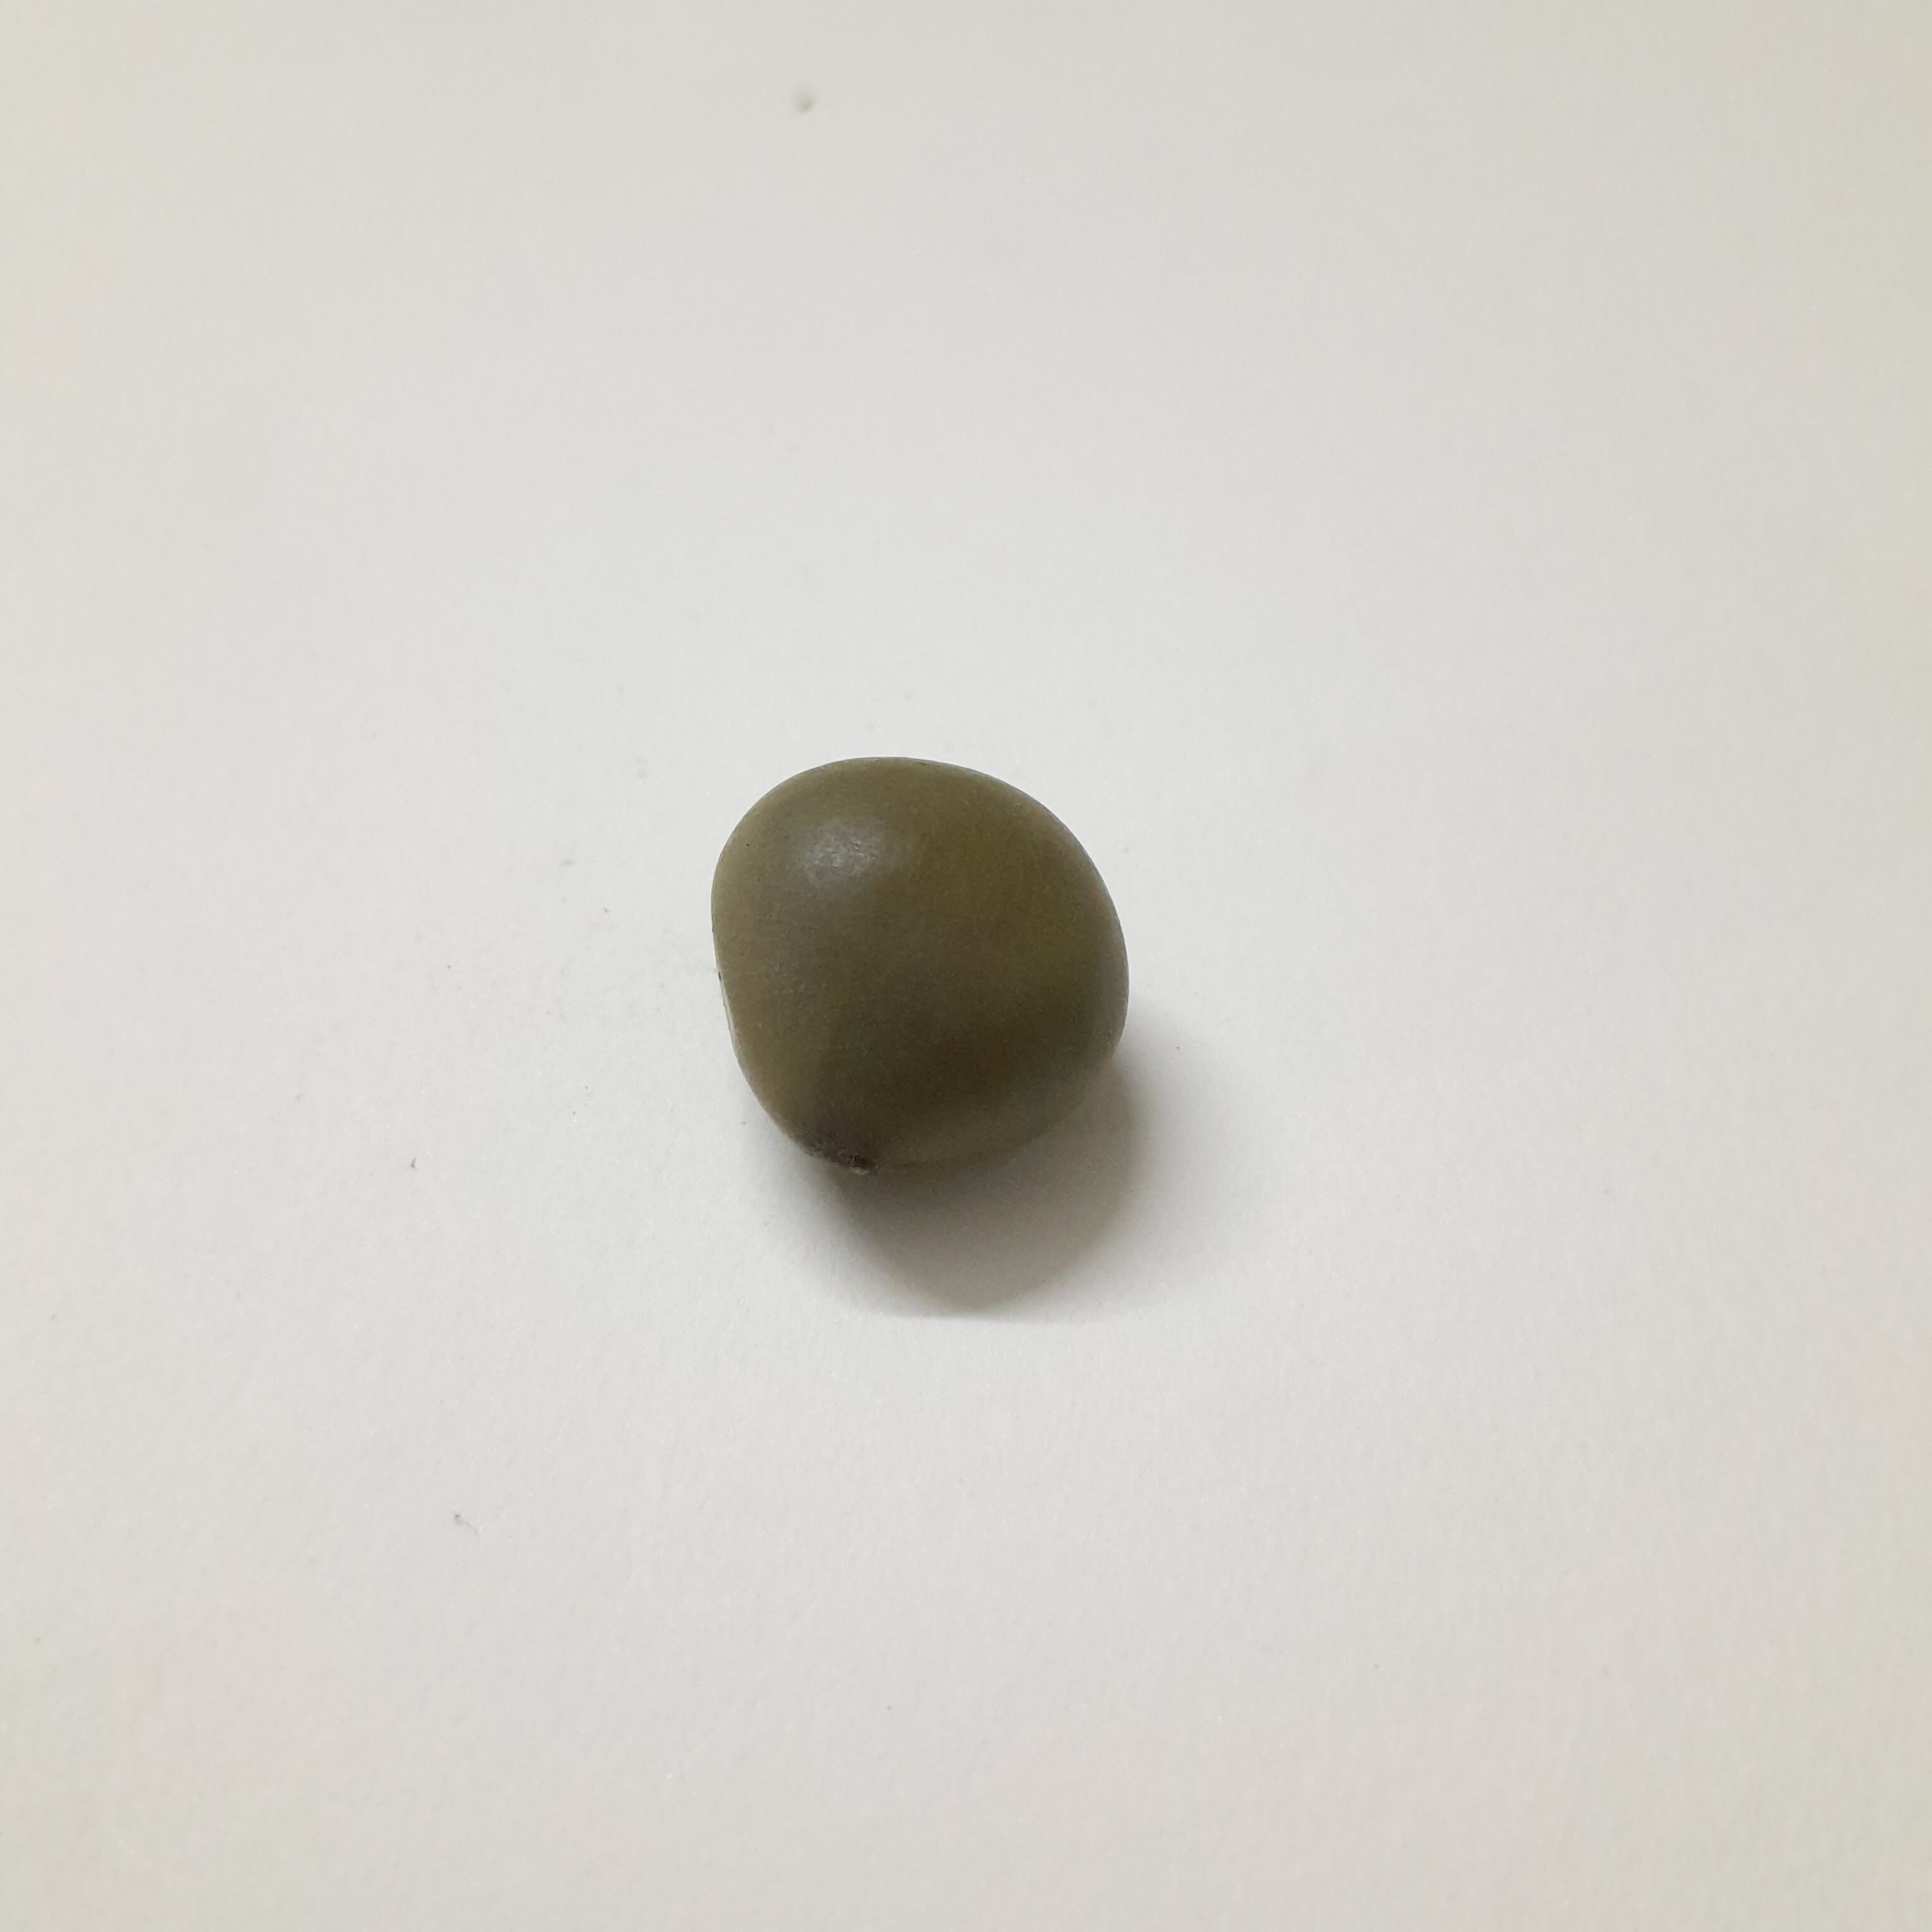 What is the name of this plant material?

sagargota
